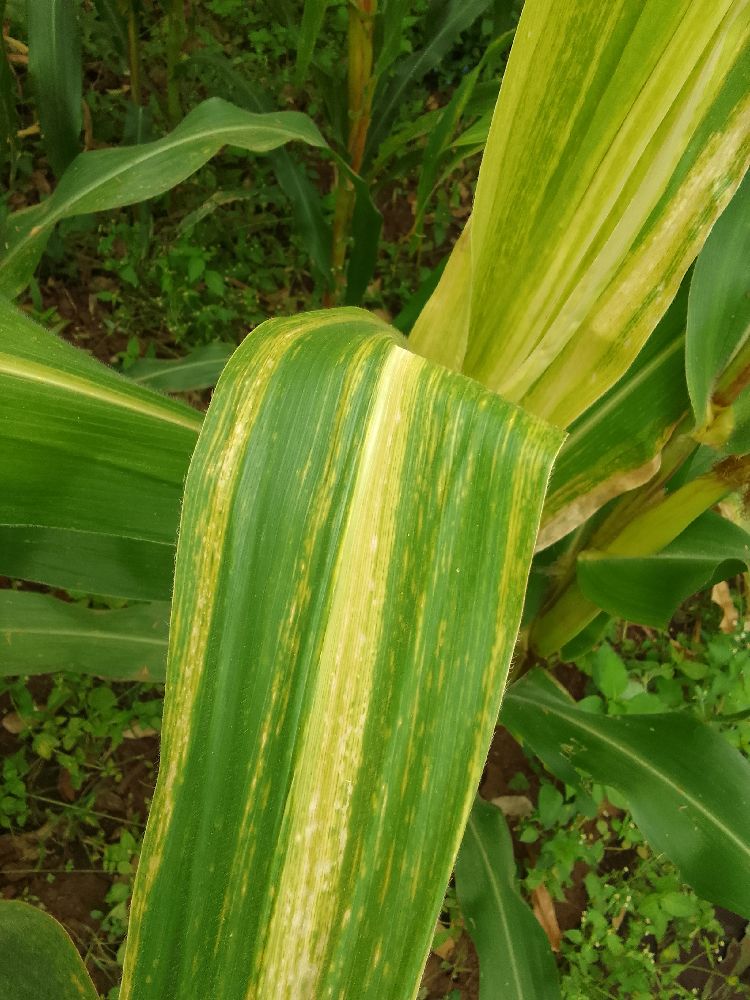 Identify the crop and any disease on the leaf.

maize, maize lethal necrosis
